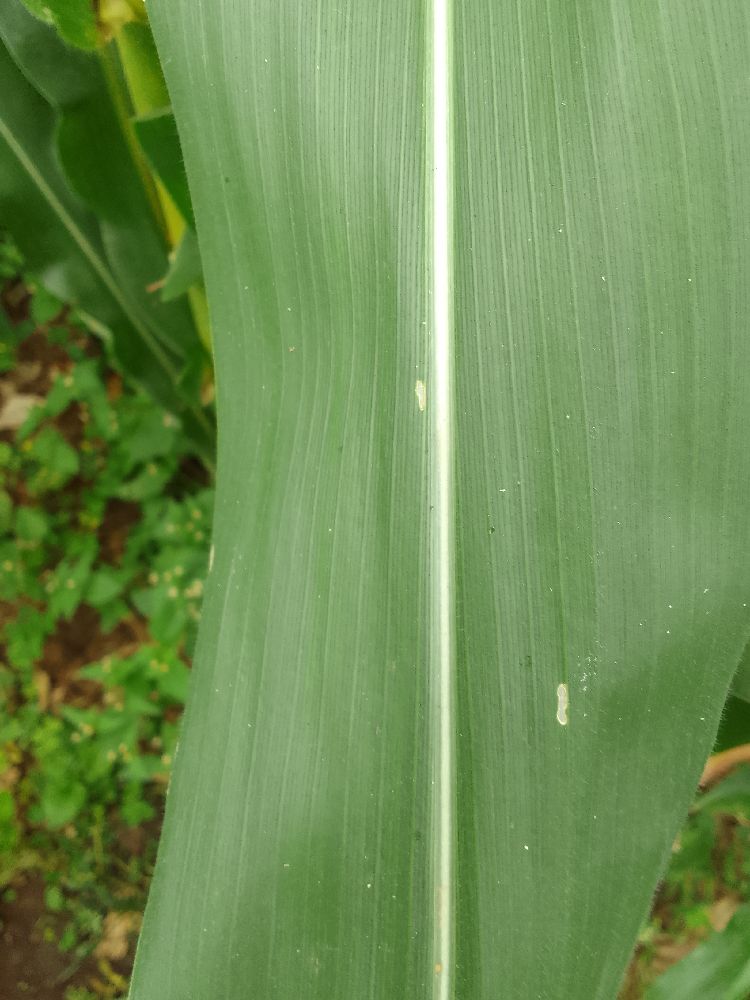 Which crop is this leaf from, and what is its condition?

maize, healthy
